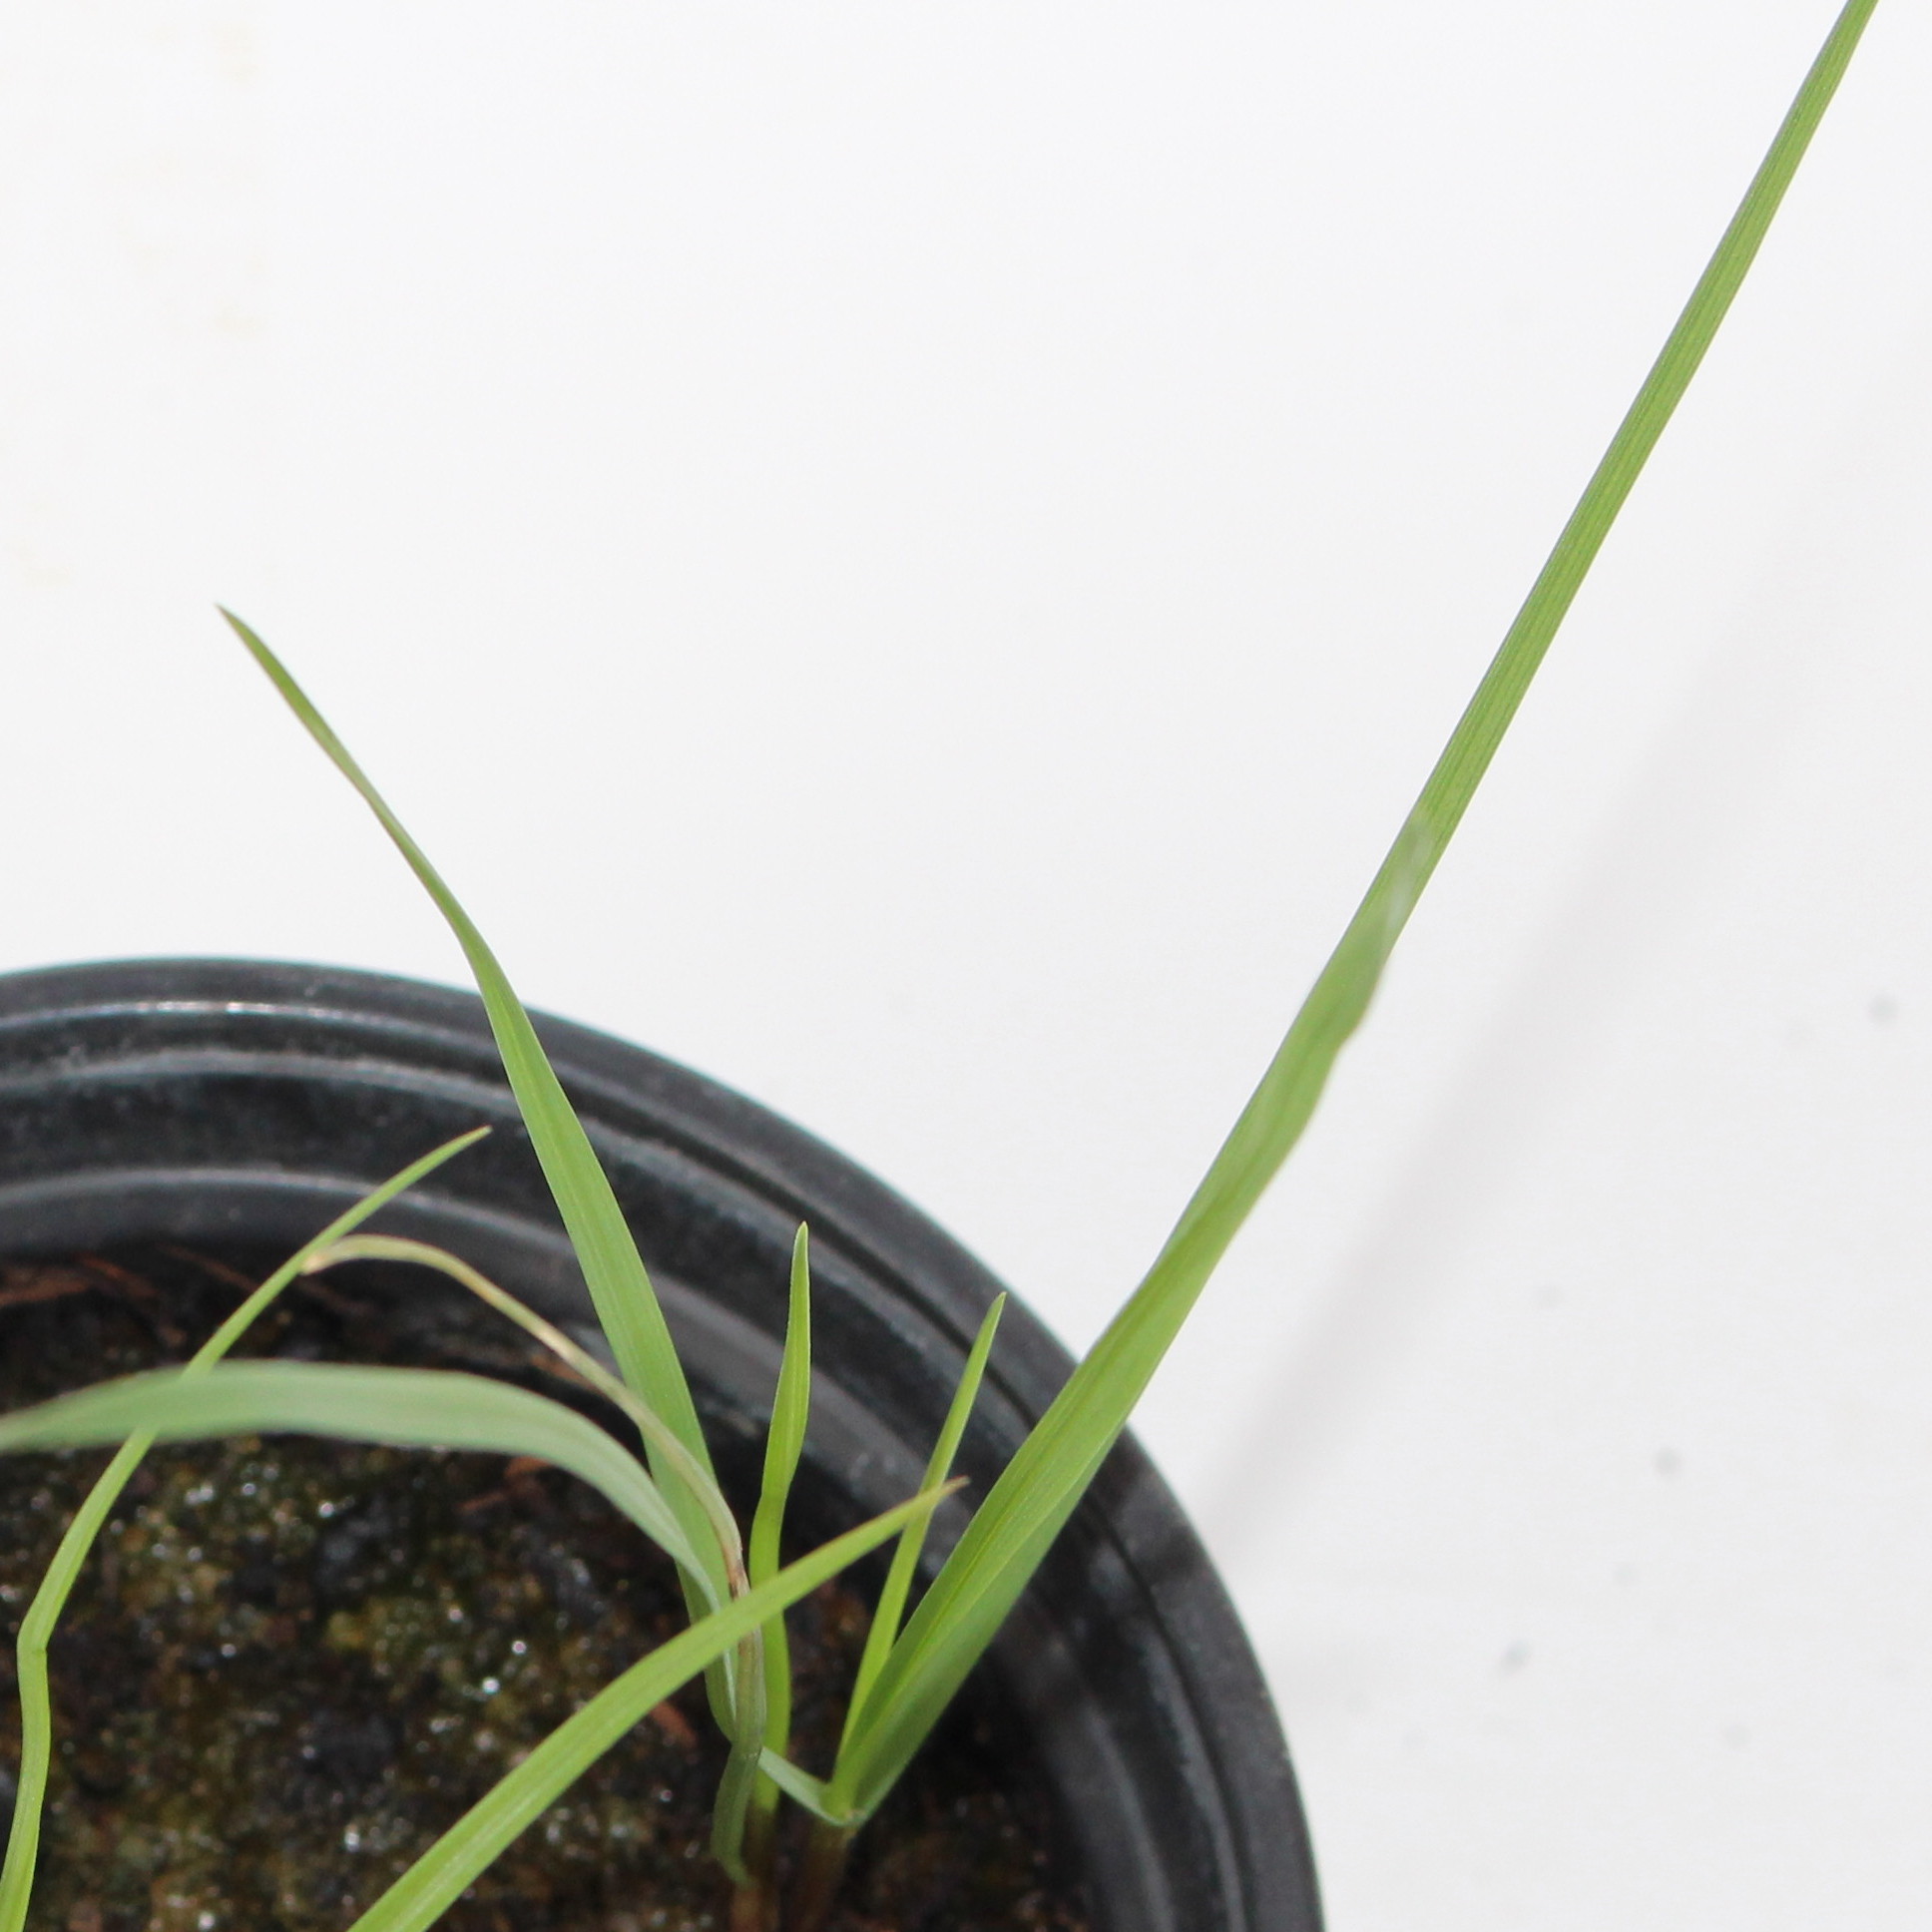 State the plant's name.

Lolium multiflorum
